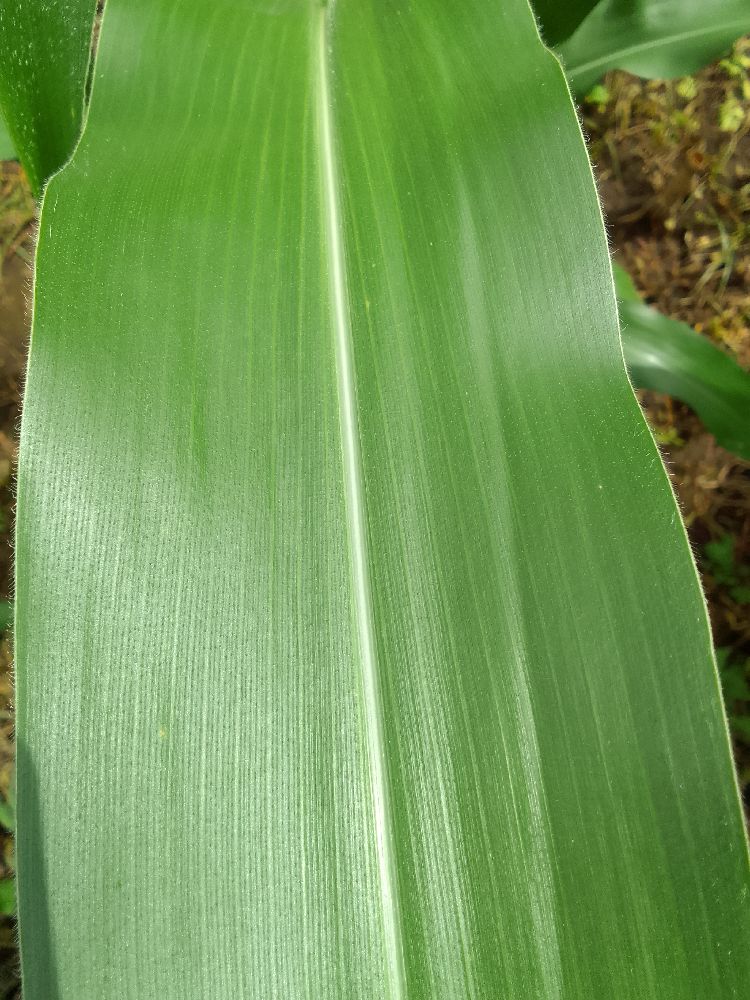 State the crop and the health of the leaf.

maize, healthy
